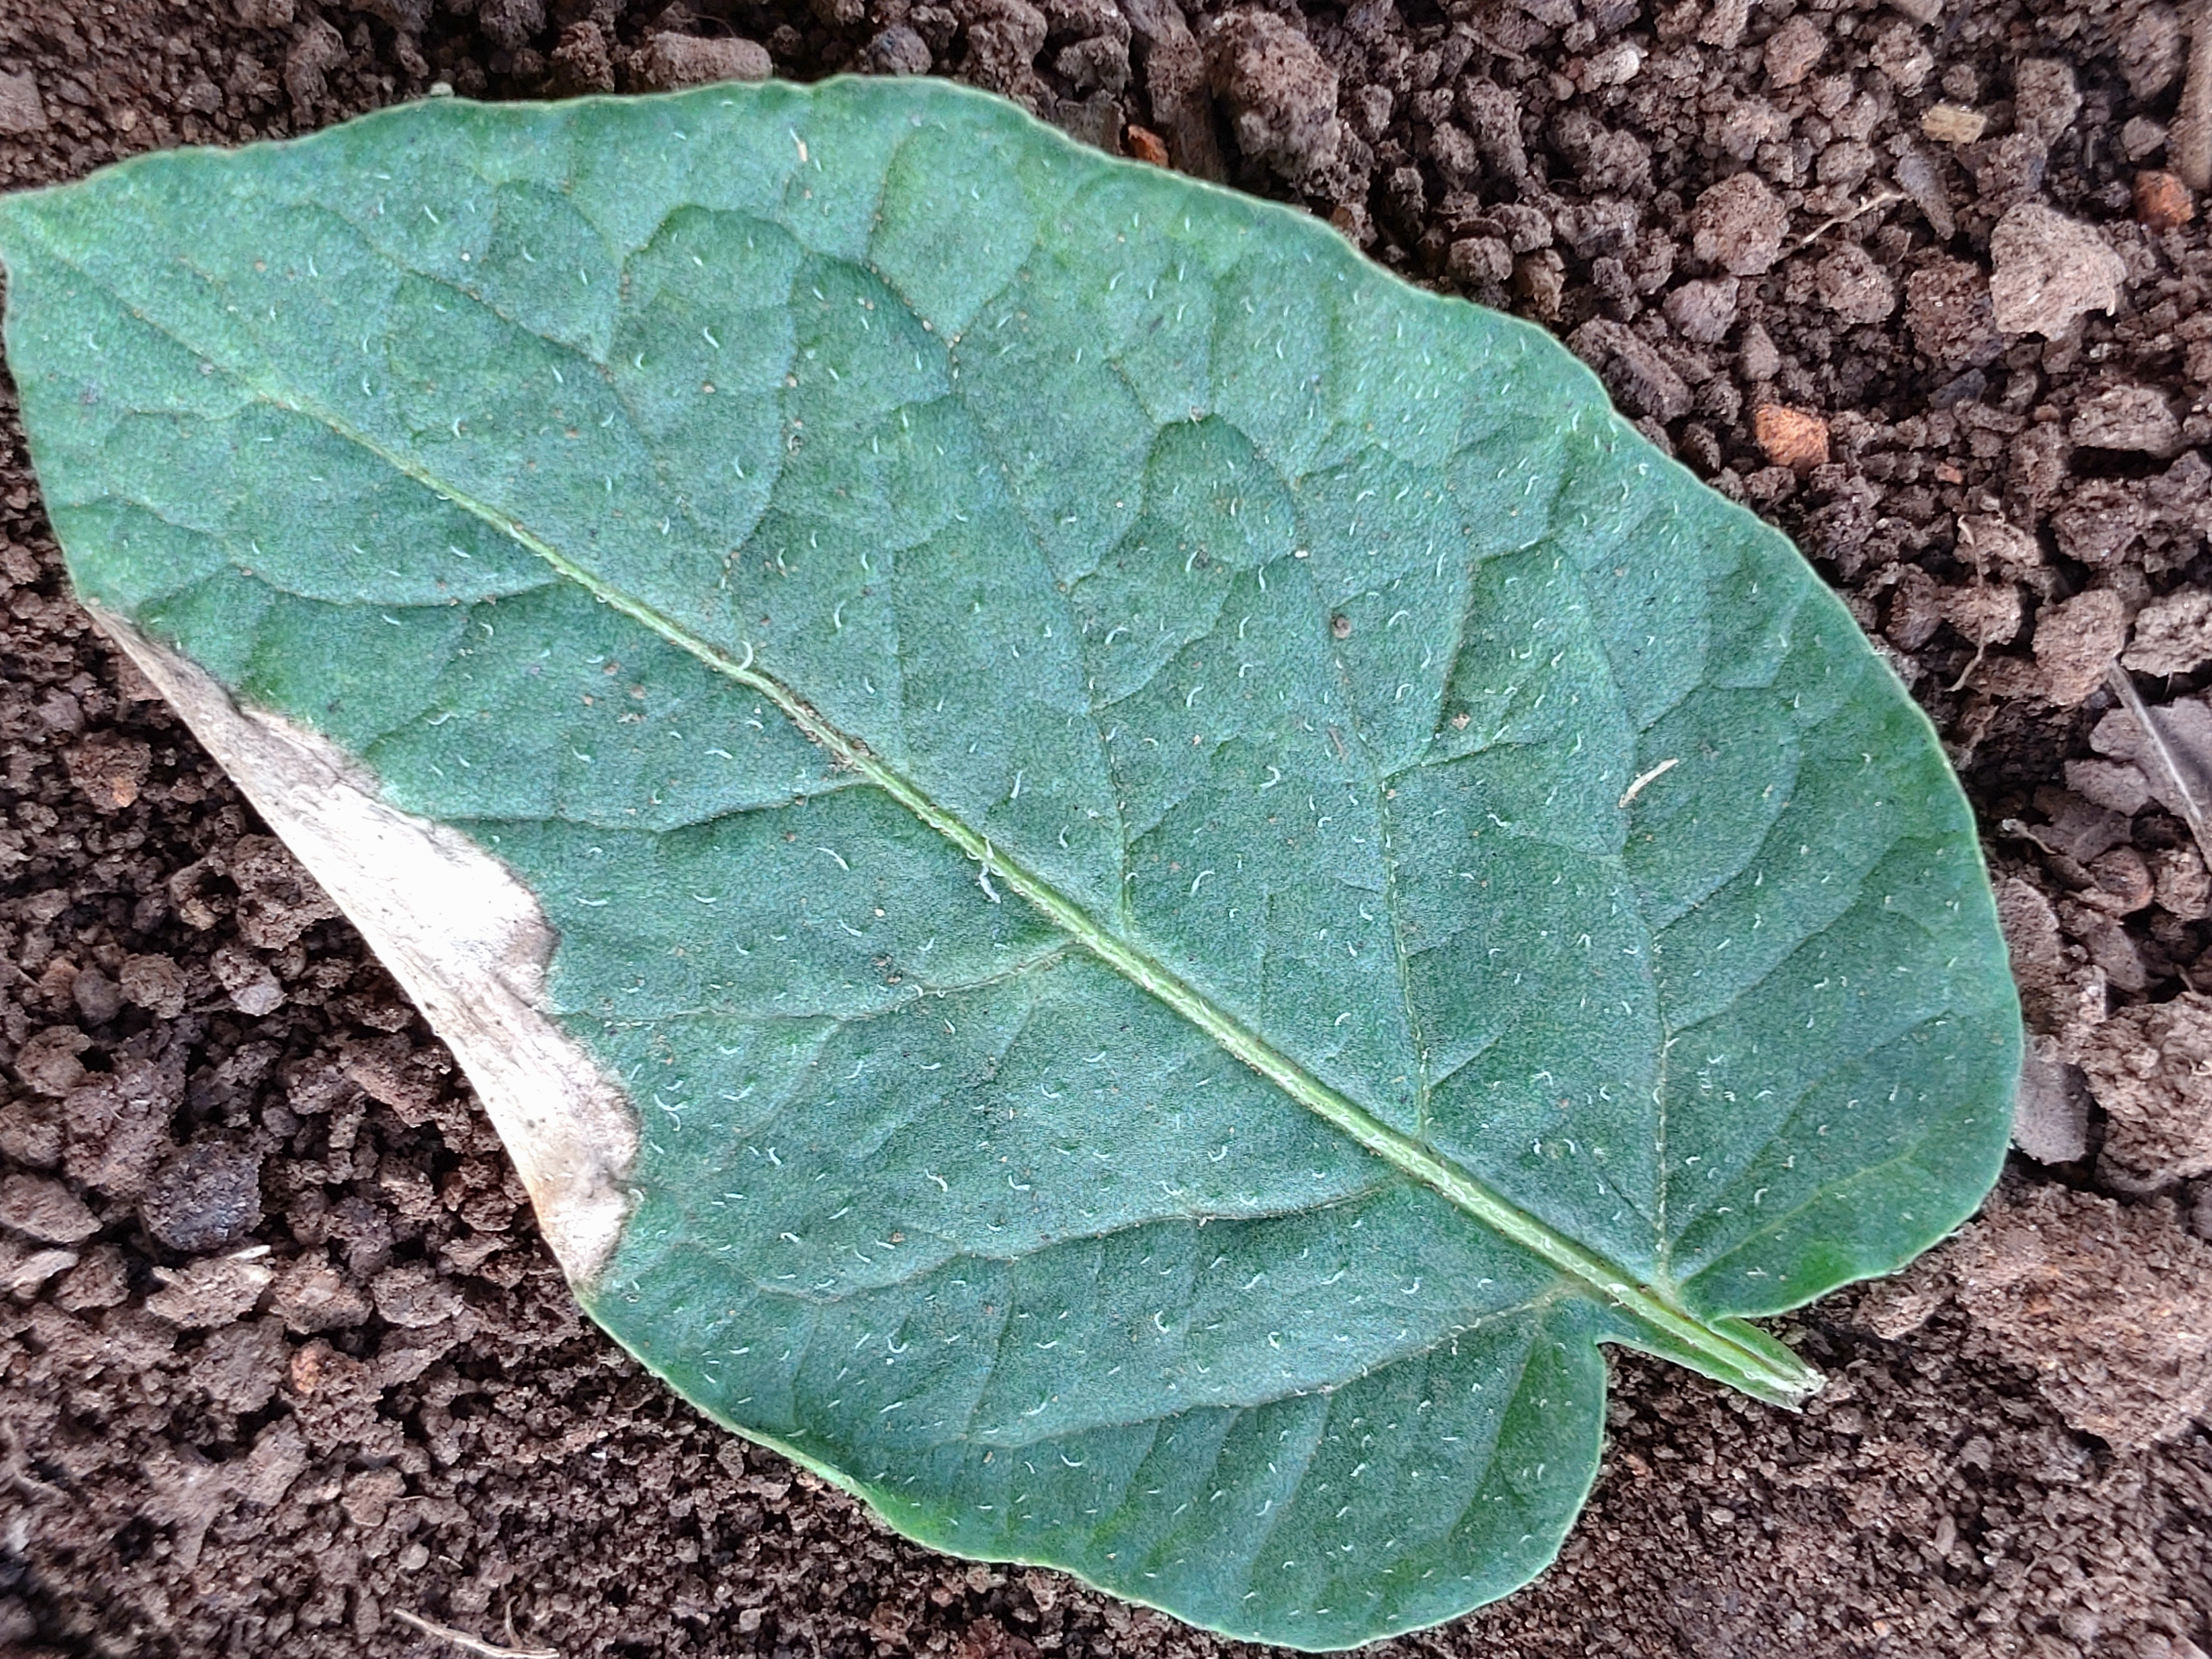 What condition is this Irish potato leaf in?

early blight
